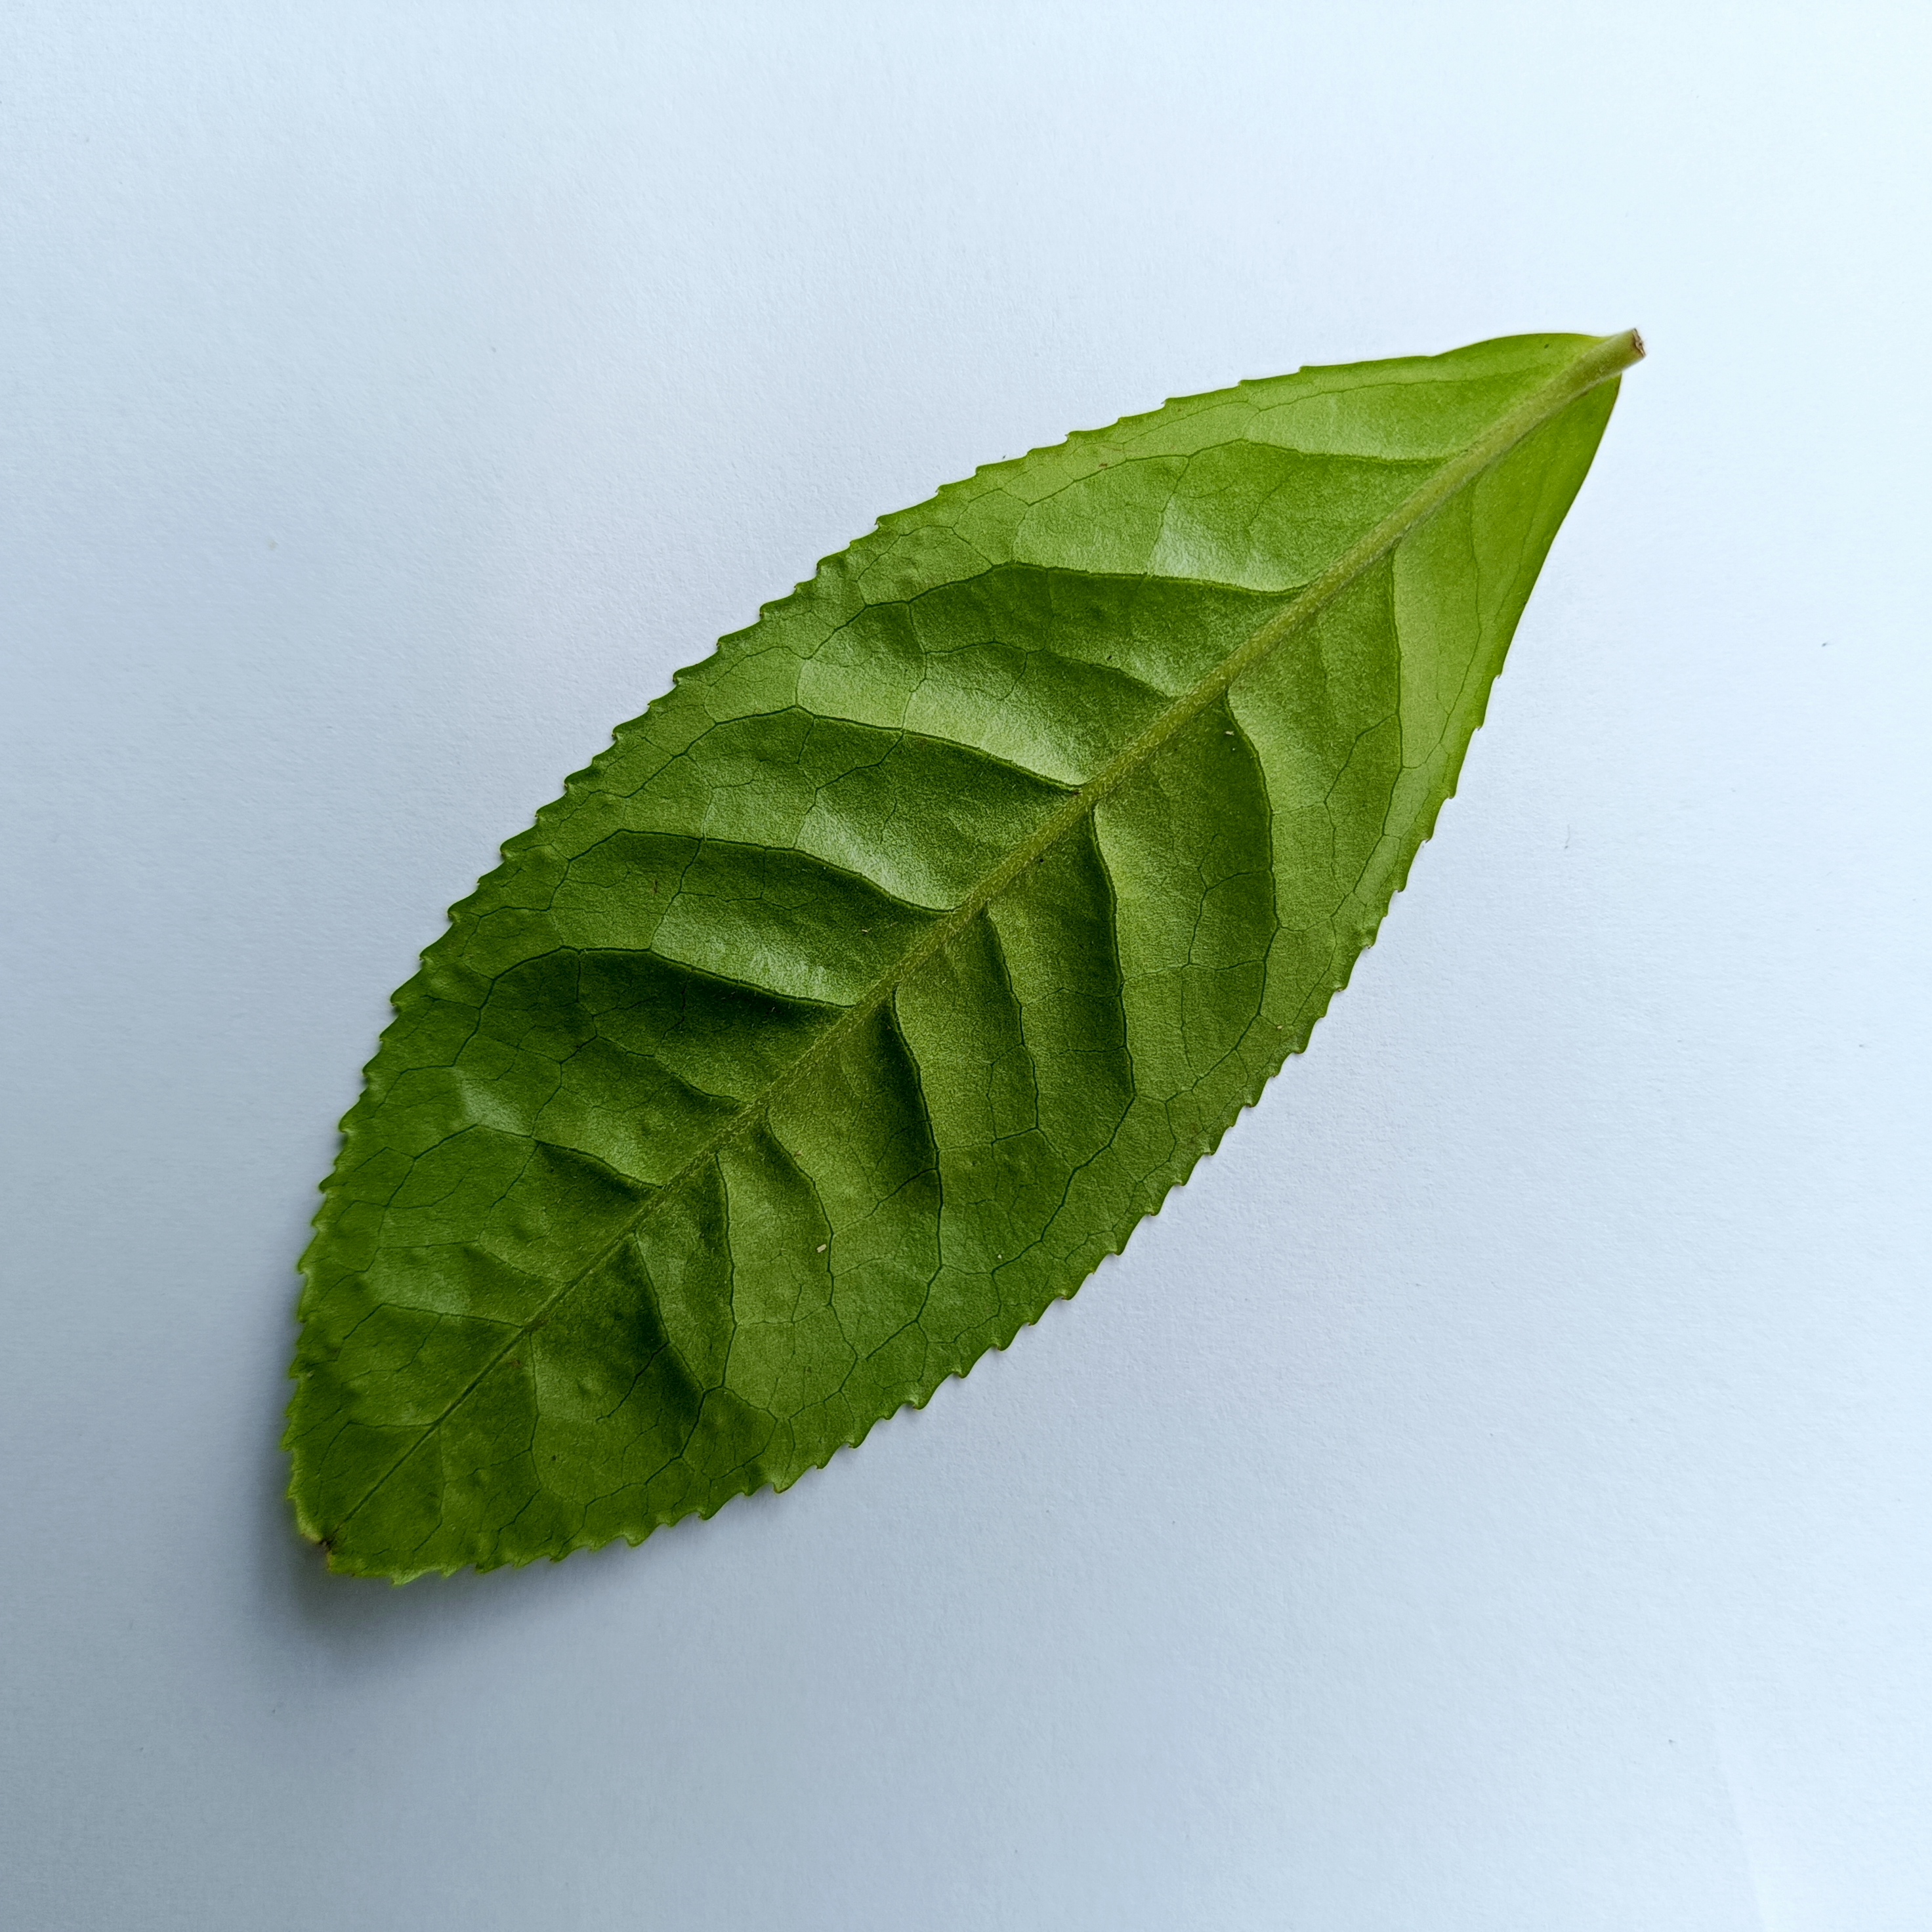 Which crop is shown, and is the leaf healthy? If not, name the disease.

tea, healthy
